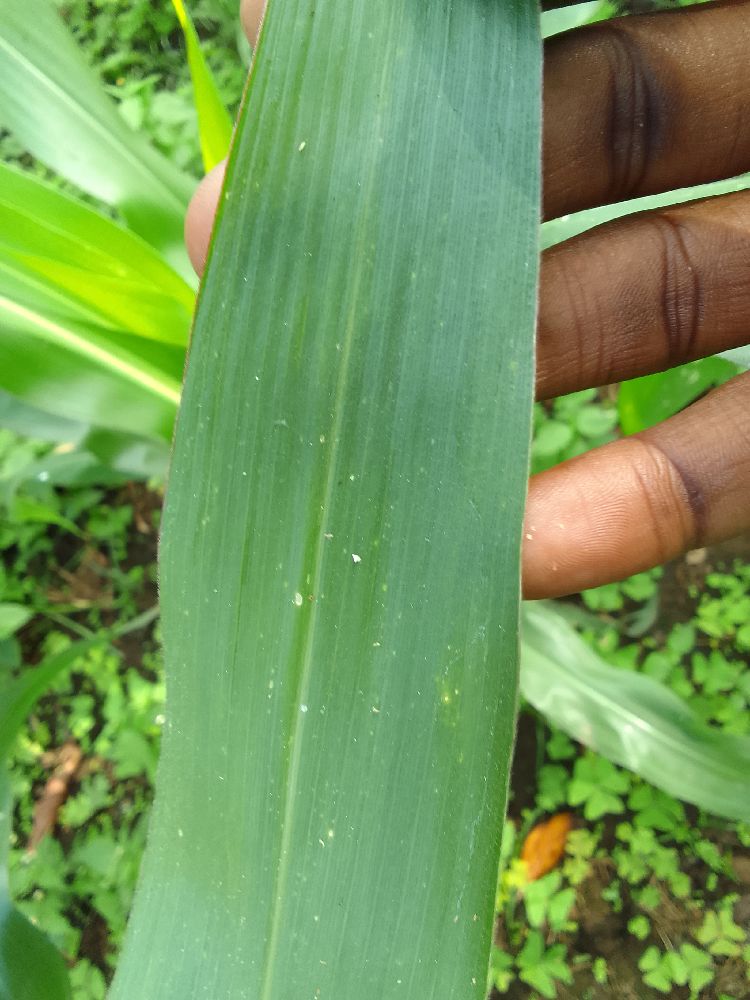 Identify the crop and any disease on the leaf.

maize, healthy
